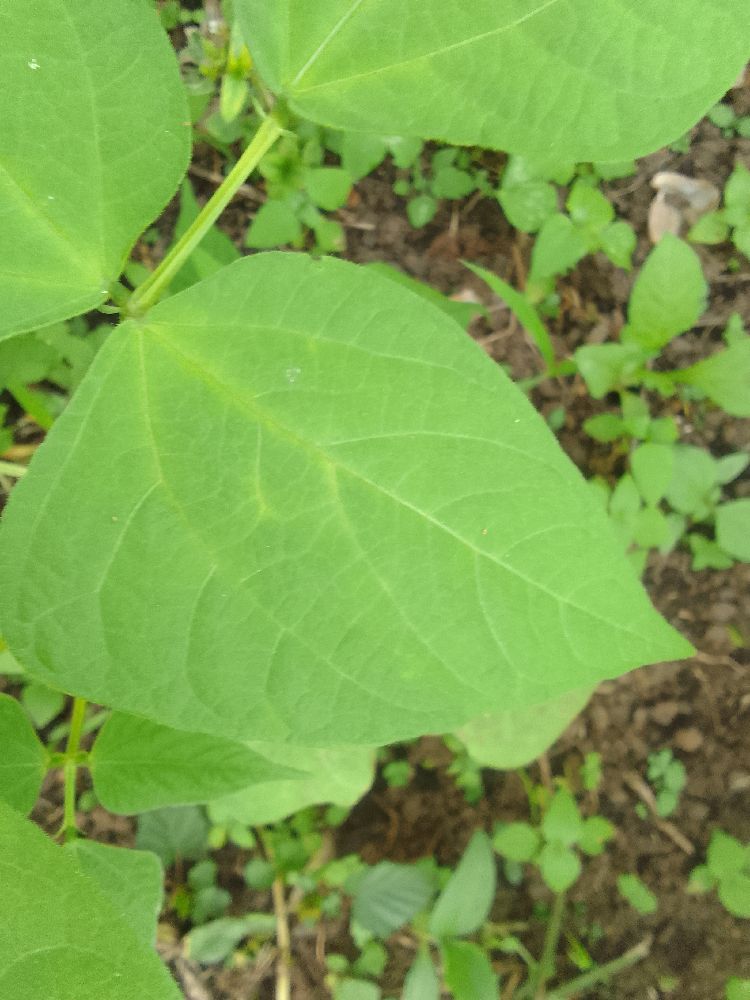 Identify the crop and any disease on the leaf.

common bean, healthy
